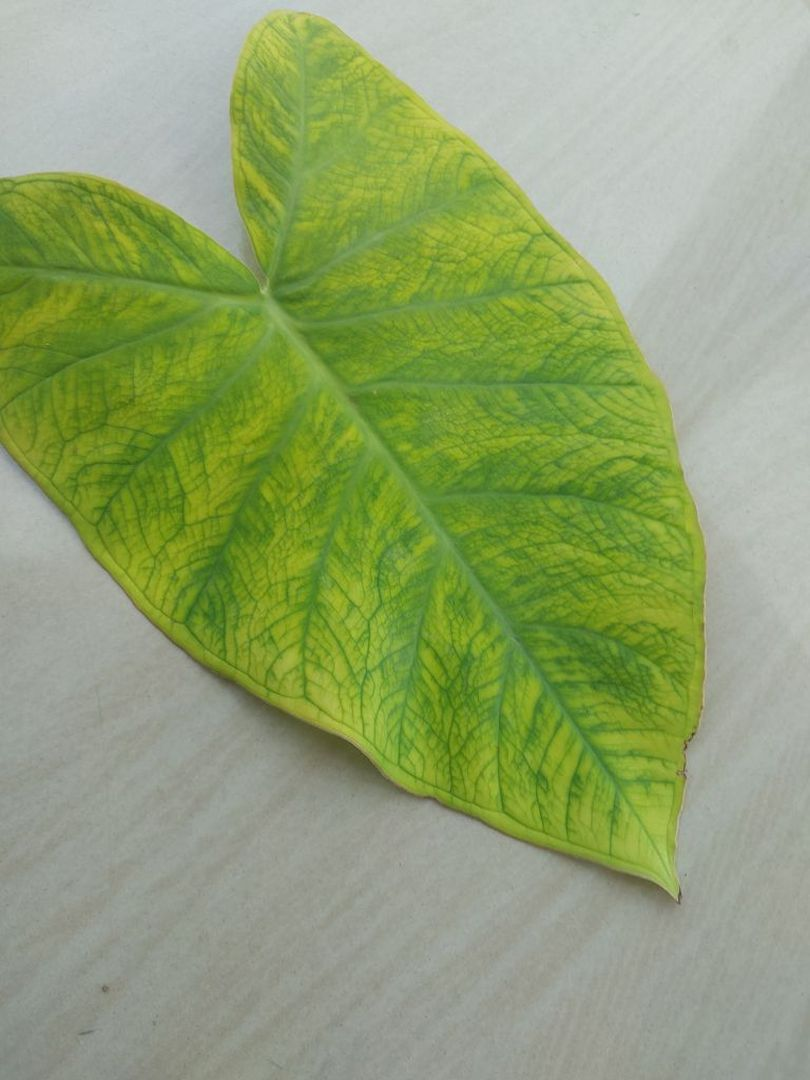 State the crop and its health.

taro, mosaic
